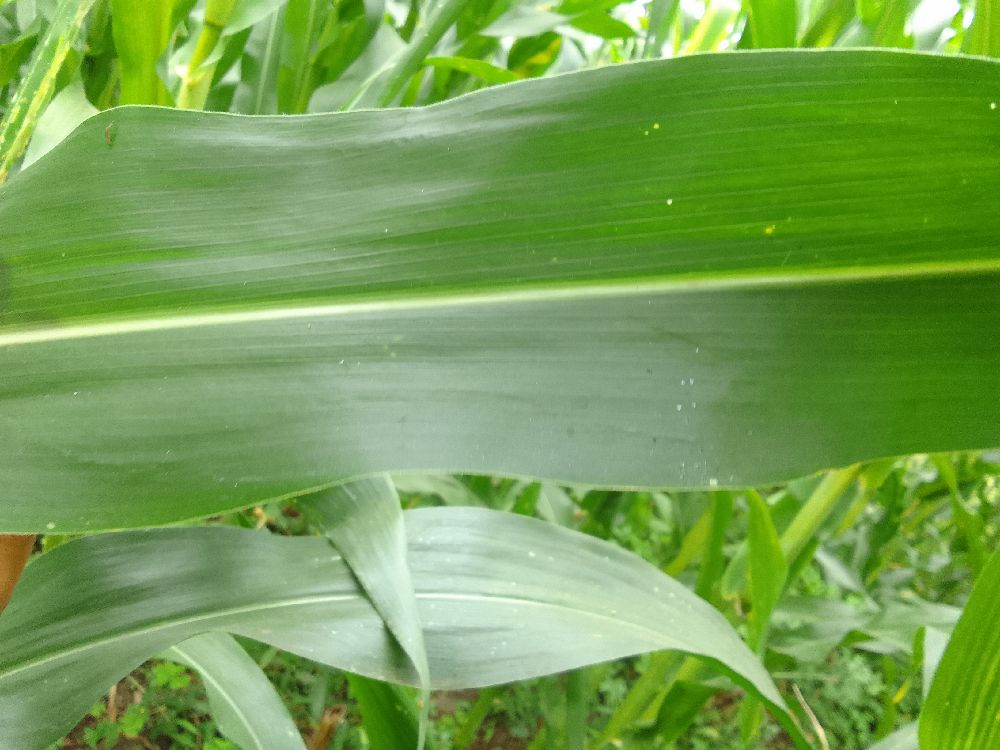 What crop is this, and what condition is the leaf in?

maize, healthy
